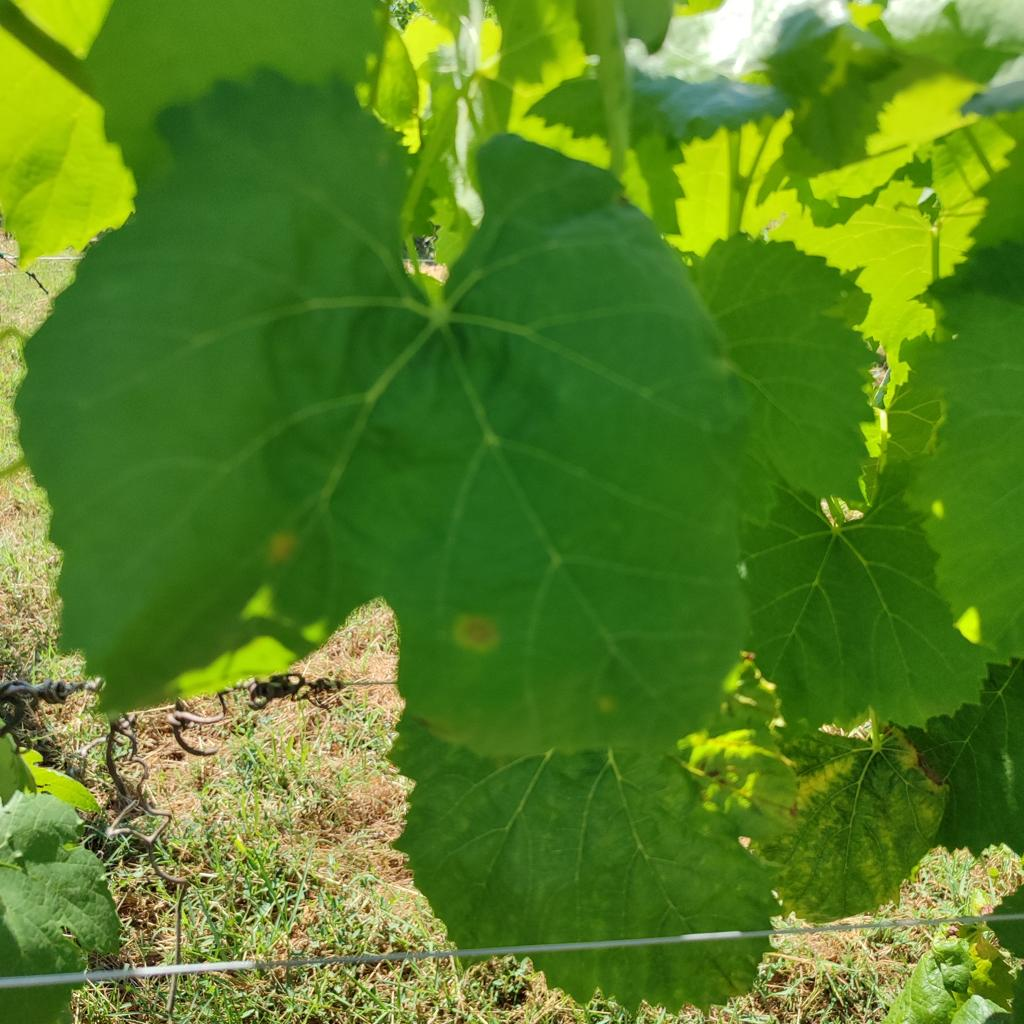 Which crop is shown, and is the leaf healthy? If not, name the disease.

grapevine, downy mildew
